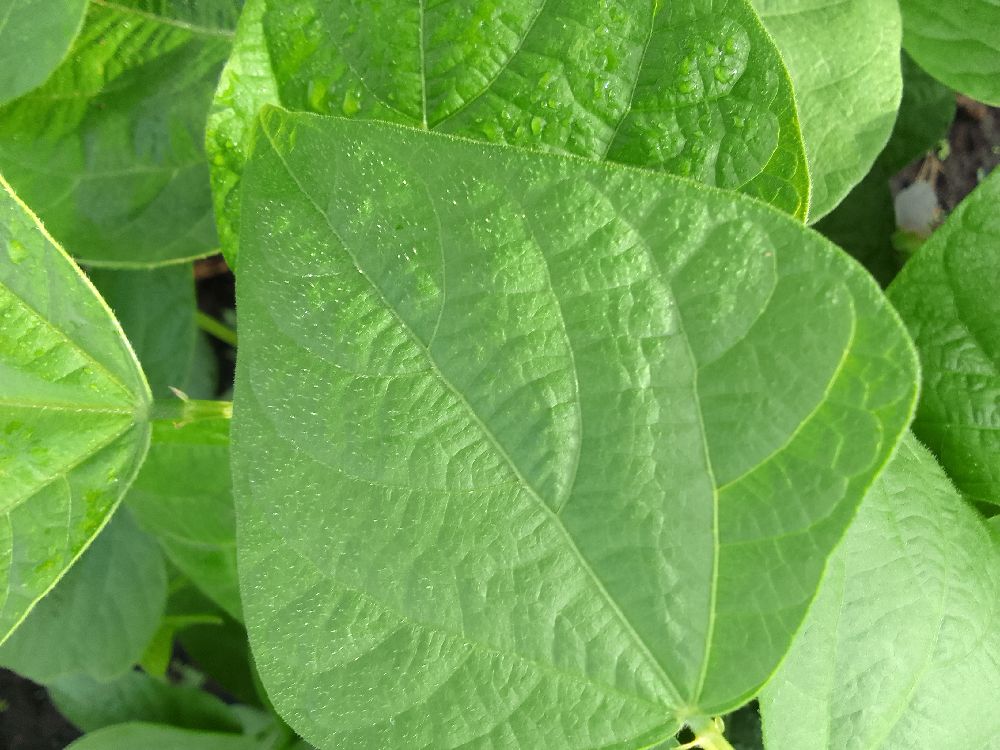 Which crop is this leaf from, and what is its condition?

common bean, healthy
